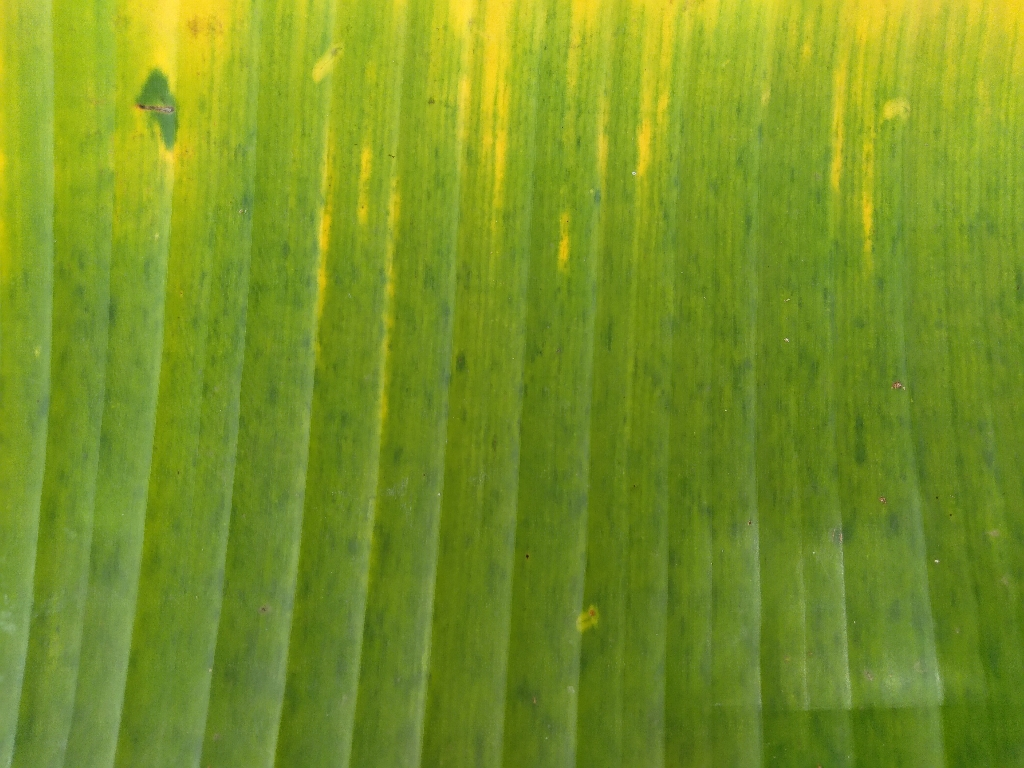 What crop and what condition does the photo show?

banana, fusarium wilt race 1
